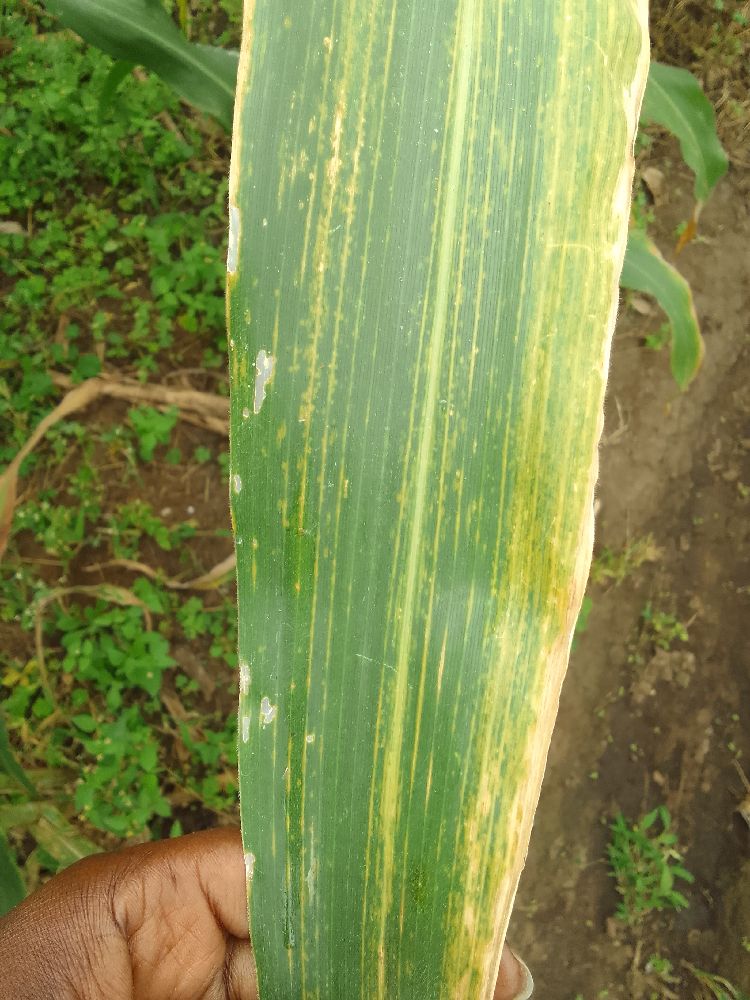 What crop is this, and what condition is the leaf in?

maize, maize lethal necrosis
